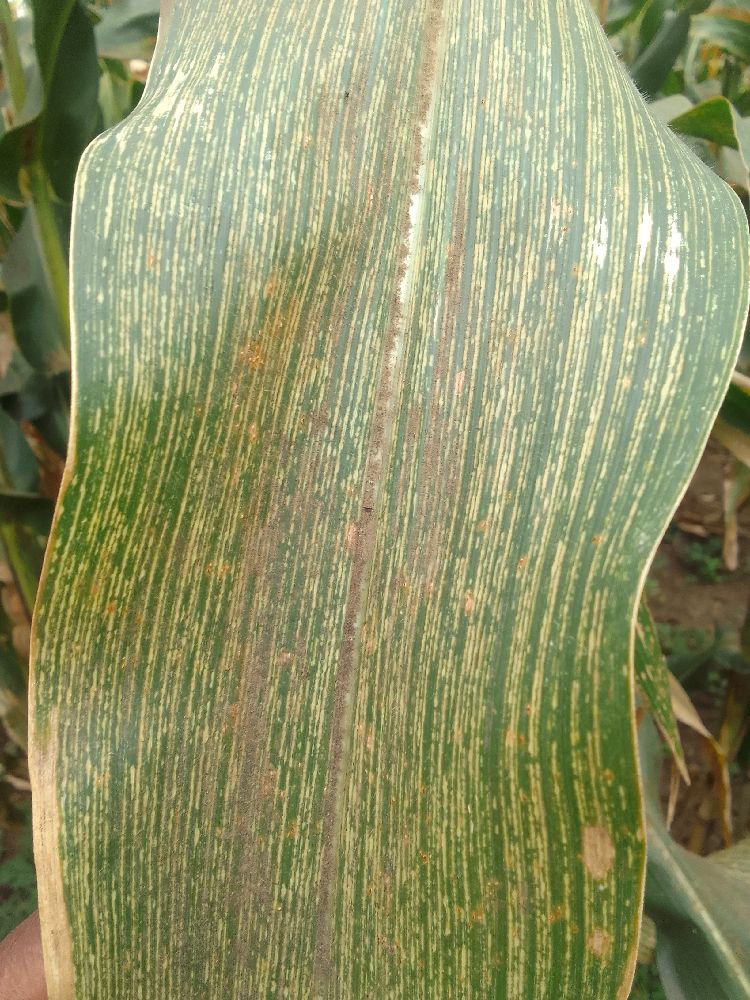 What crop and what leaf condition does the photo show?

maize, maize streak virus
